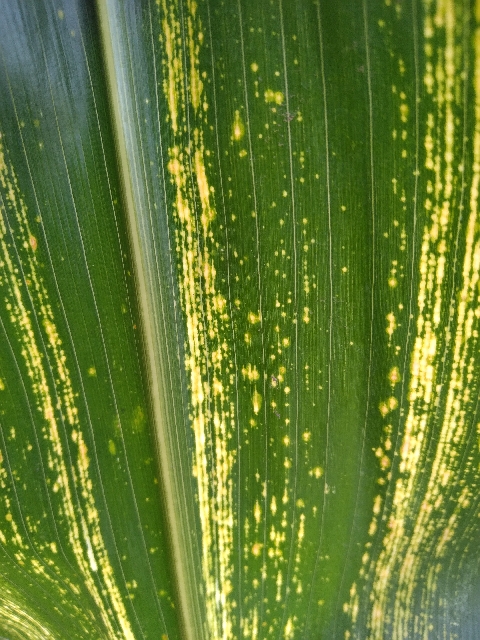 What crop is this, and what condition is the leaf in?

maize, maize streak virus
